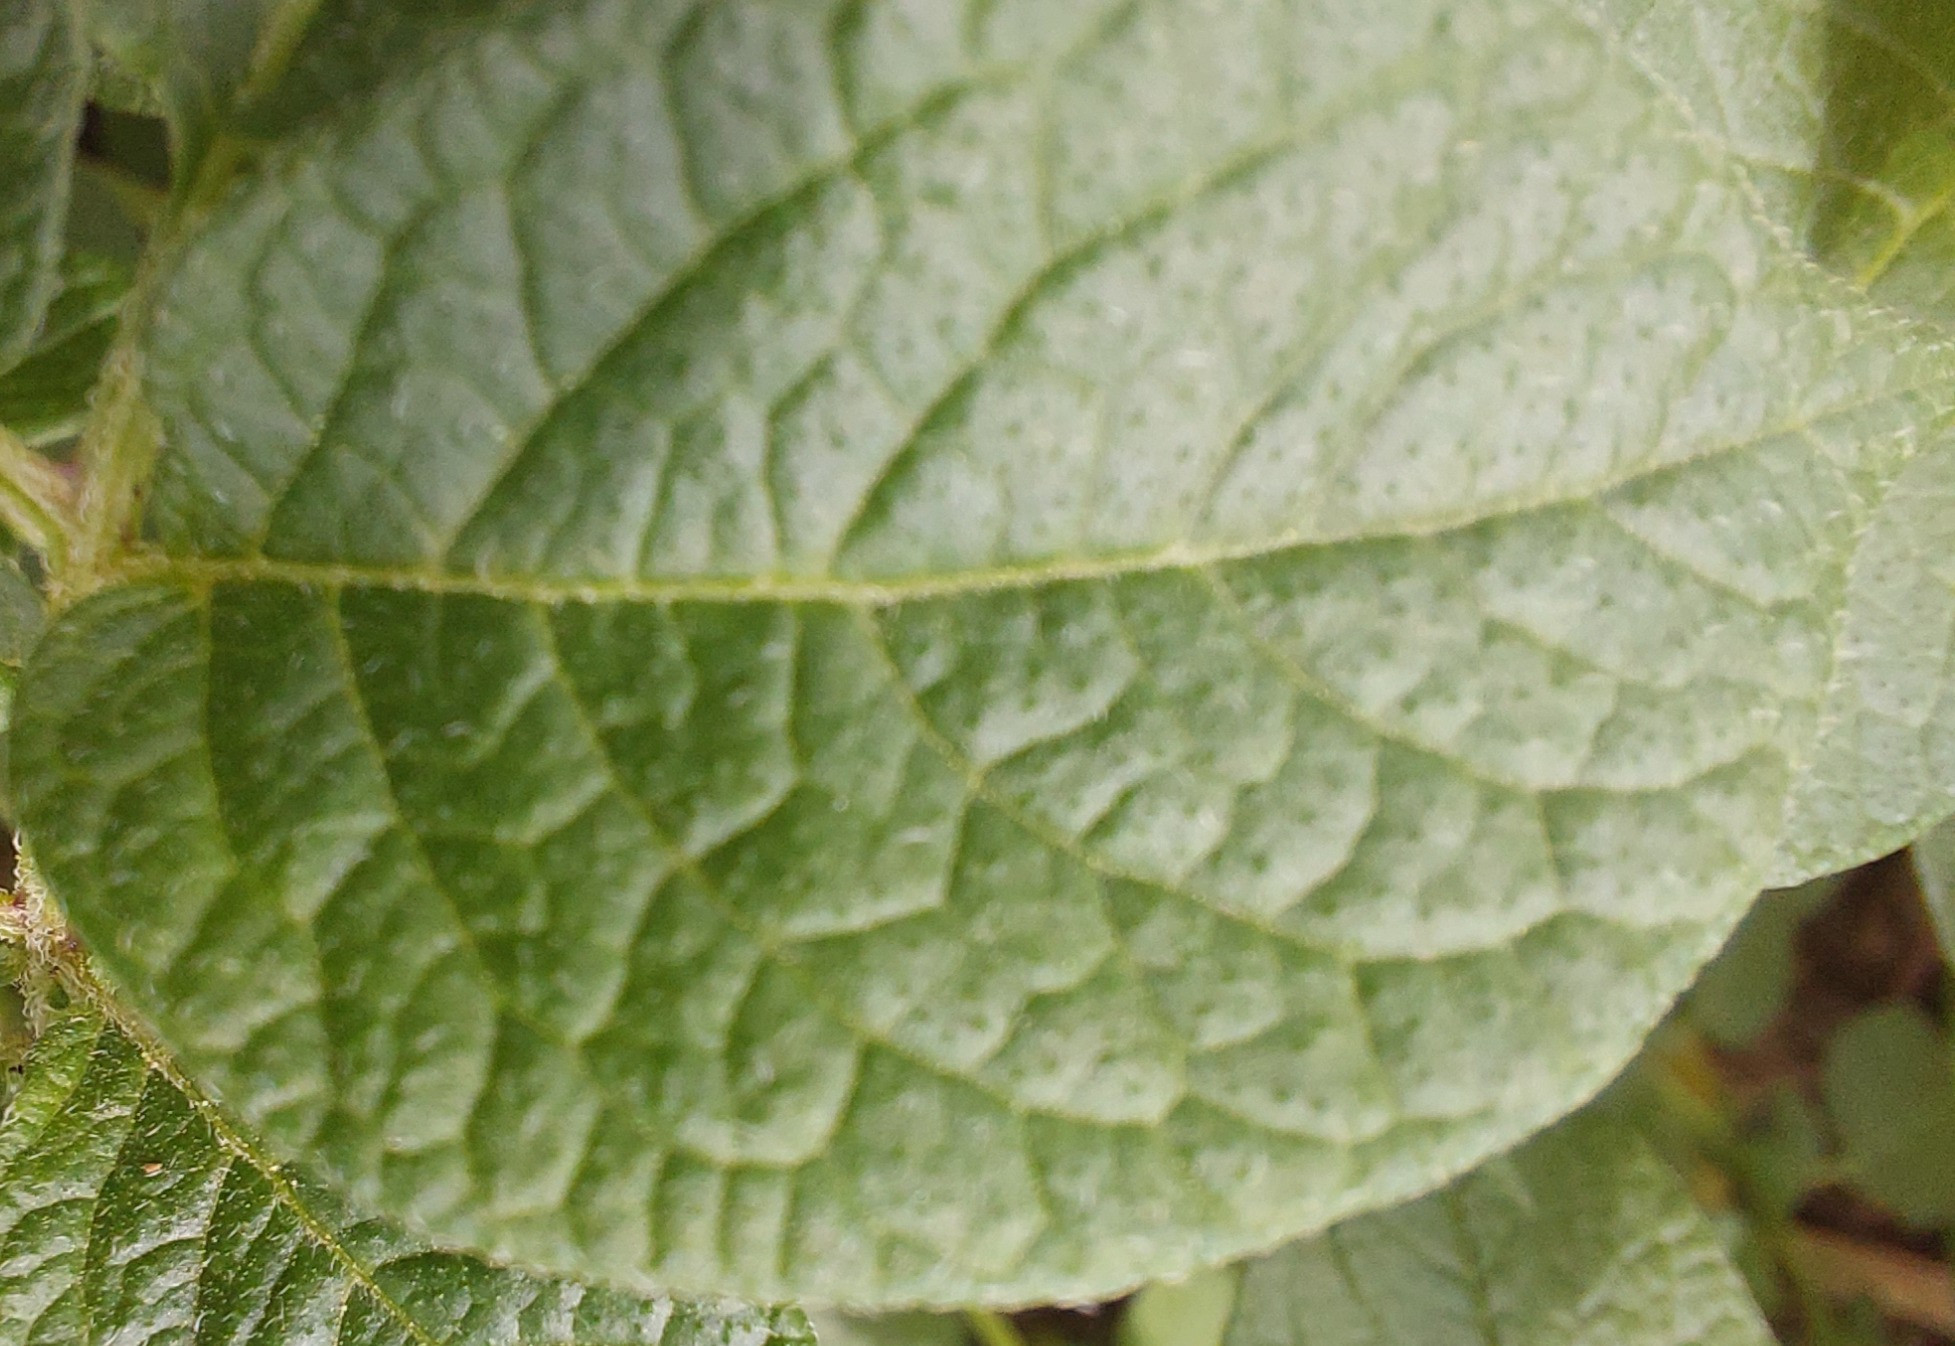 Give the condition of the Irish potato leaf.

healthy
